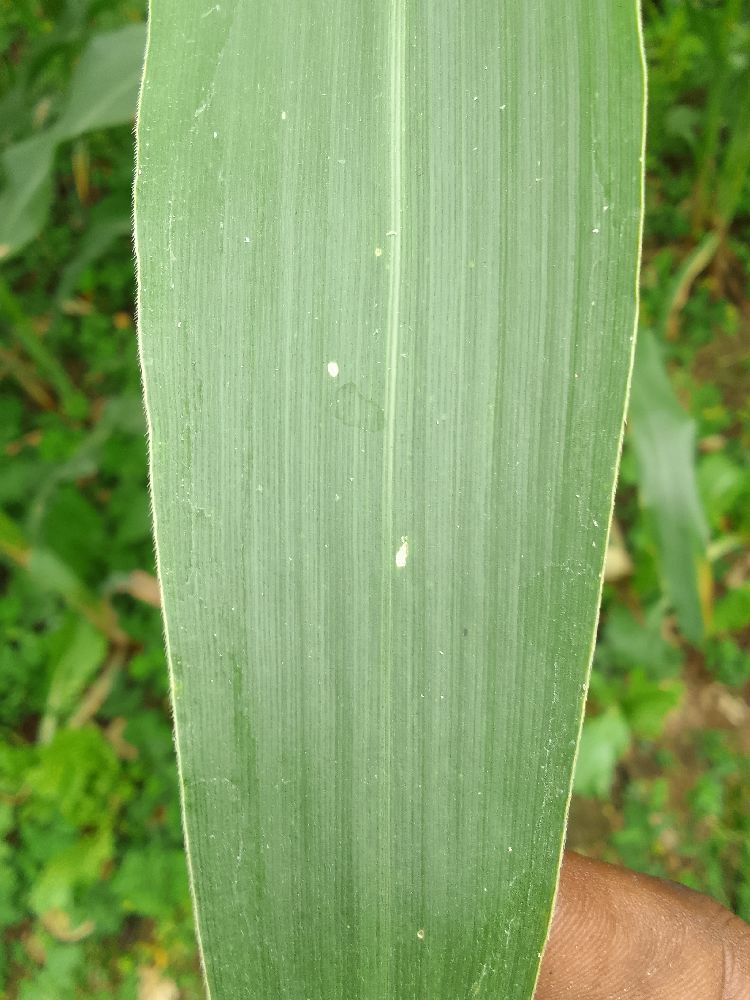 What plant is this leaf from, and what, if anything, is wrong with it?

maize, healthy
